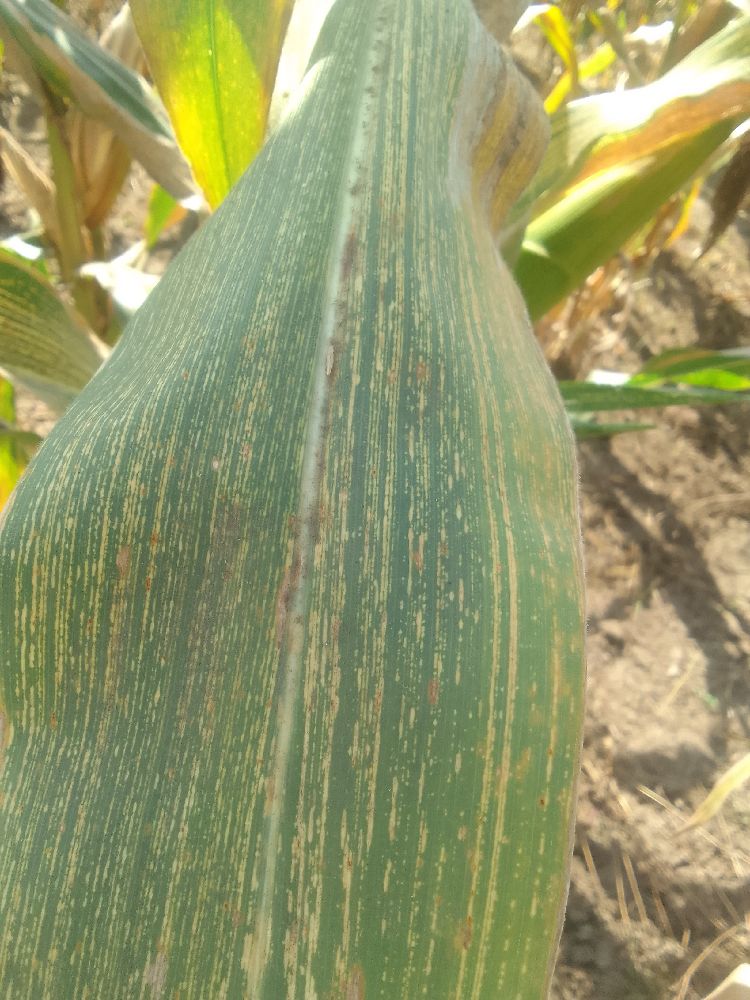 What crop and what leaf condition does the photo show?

maize, maize streak virus
